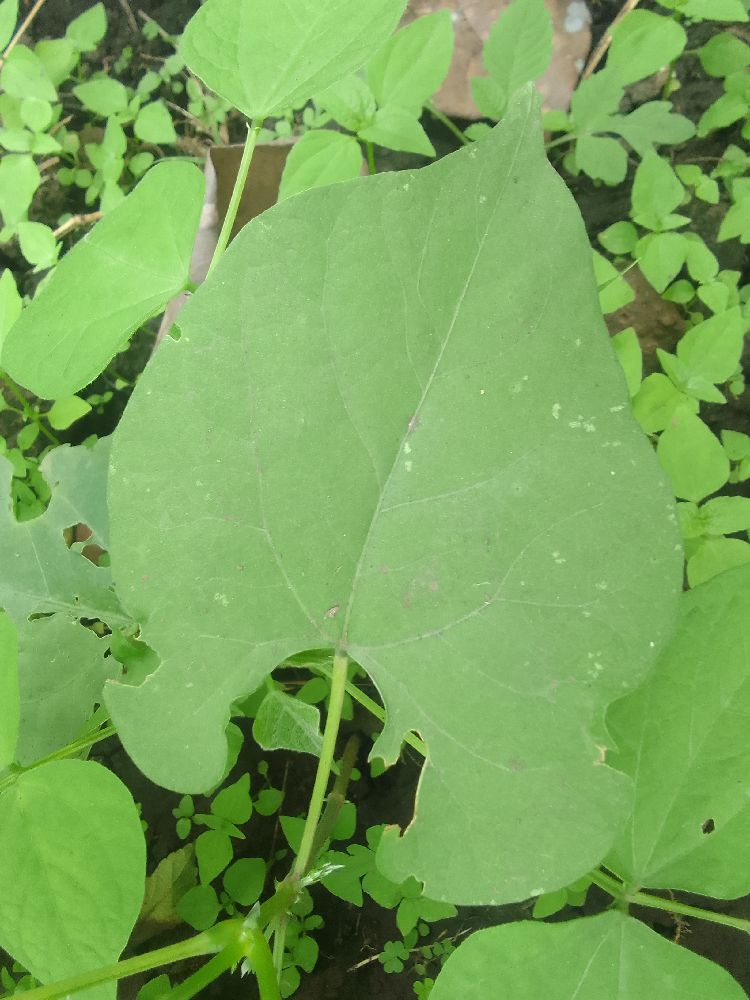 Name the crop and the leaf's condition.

common bean, healthy
